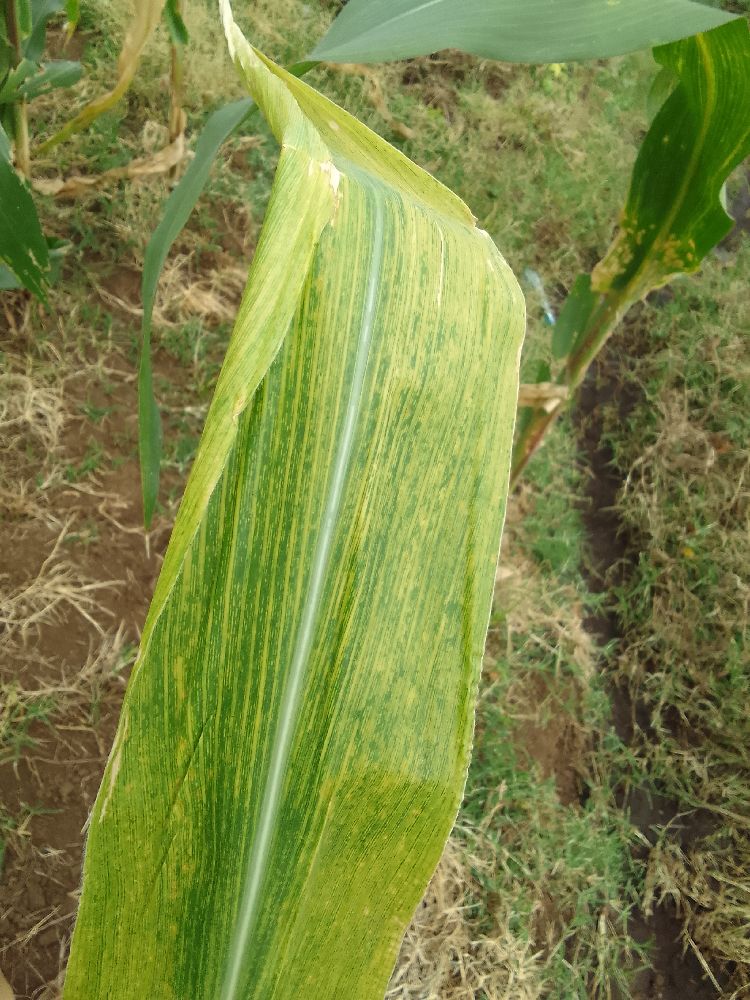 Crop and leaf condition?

maize, maize lethal necrosis
